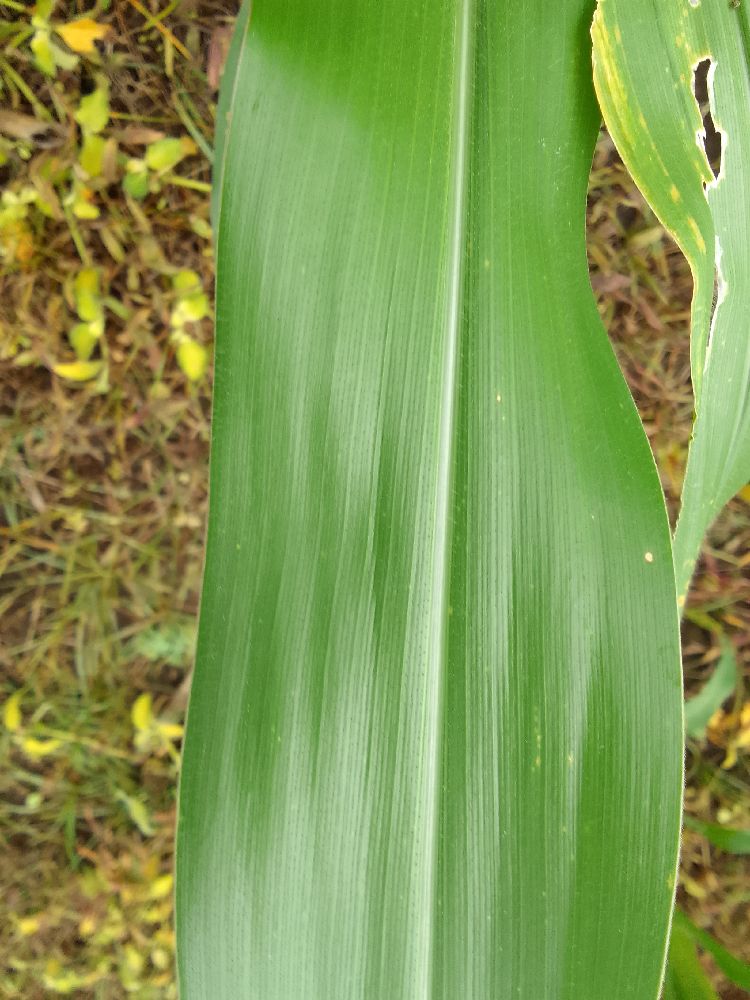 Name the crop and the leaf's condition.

maize, healthy
